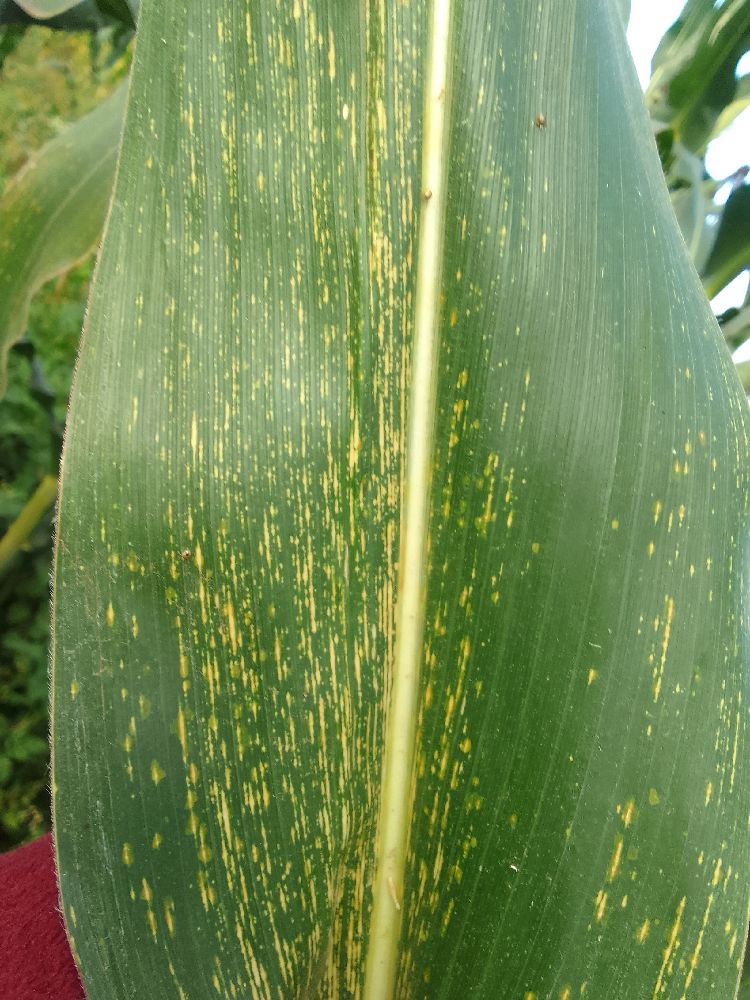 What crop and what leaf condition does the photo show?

maize, maize streak virus
